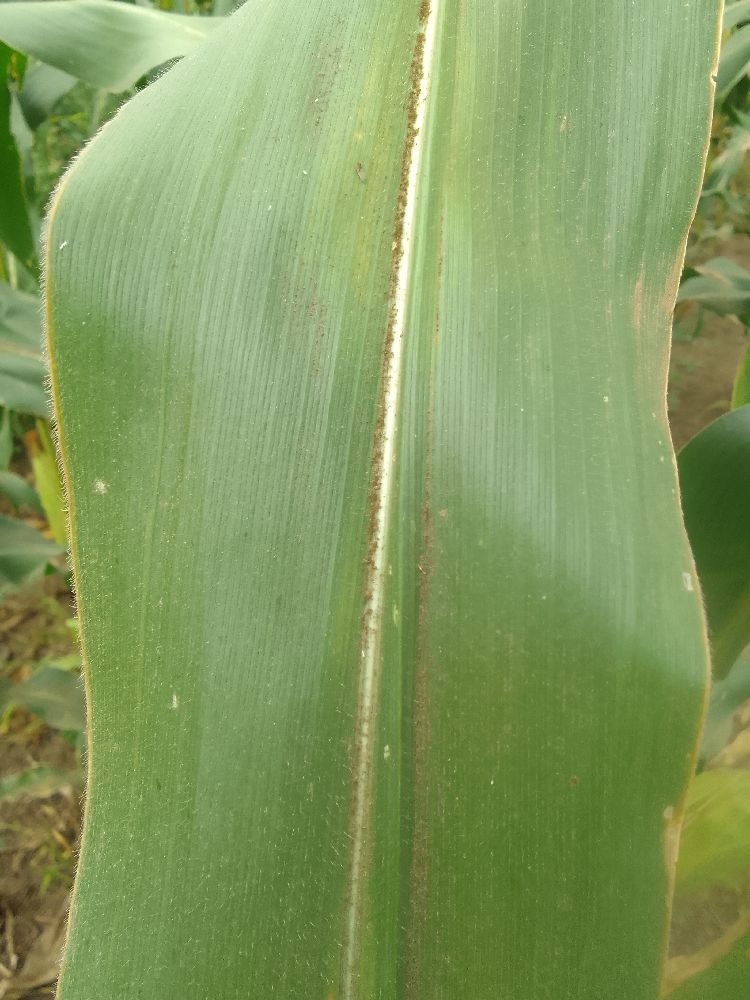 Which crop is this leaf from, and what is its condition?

maize, healthy
